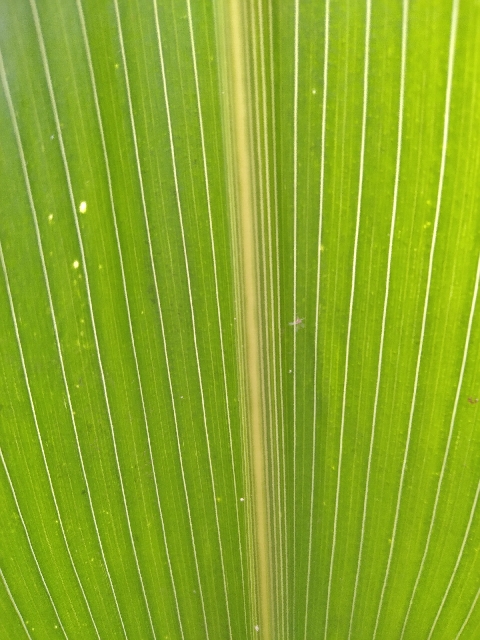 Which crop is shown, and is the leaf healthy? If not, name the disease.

maize, healthy
